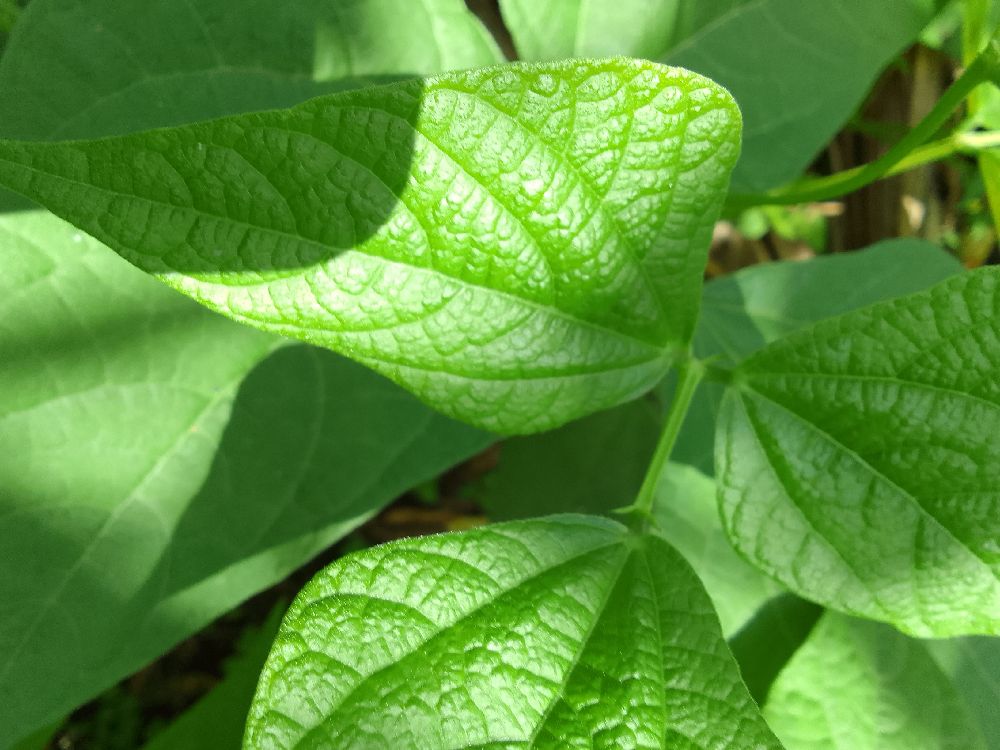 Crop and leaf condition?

common bean, healthy
